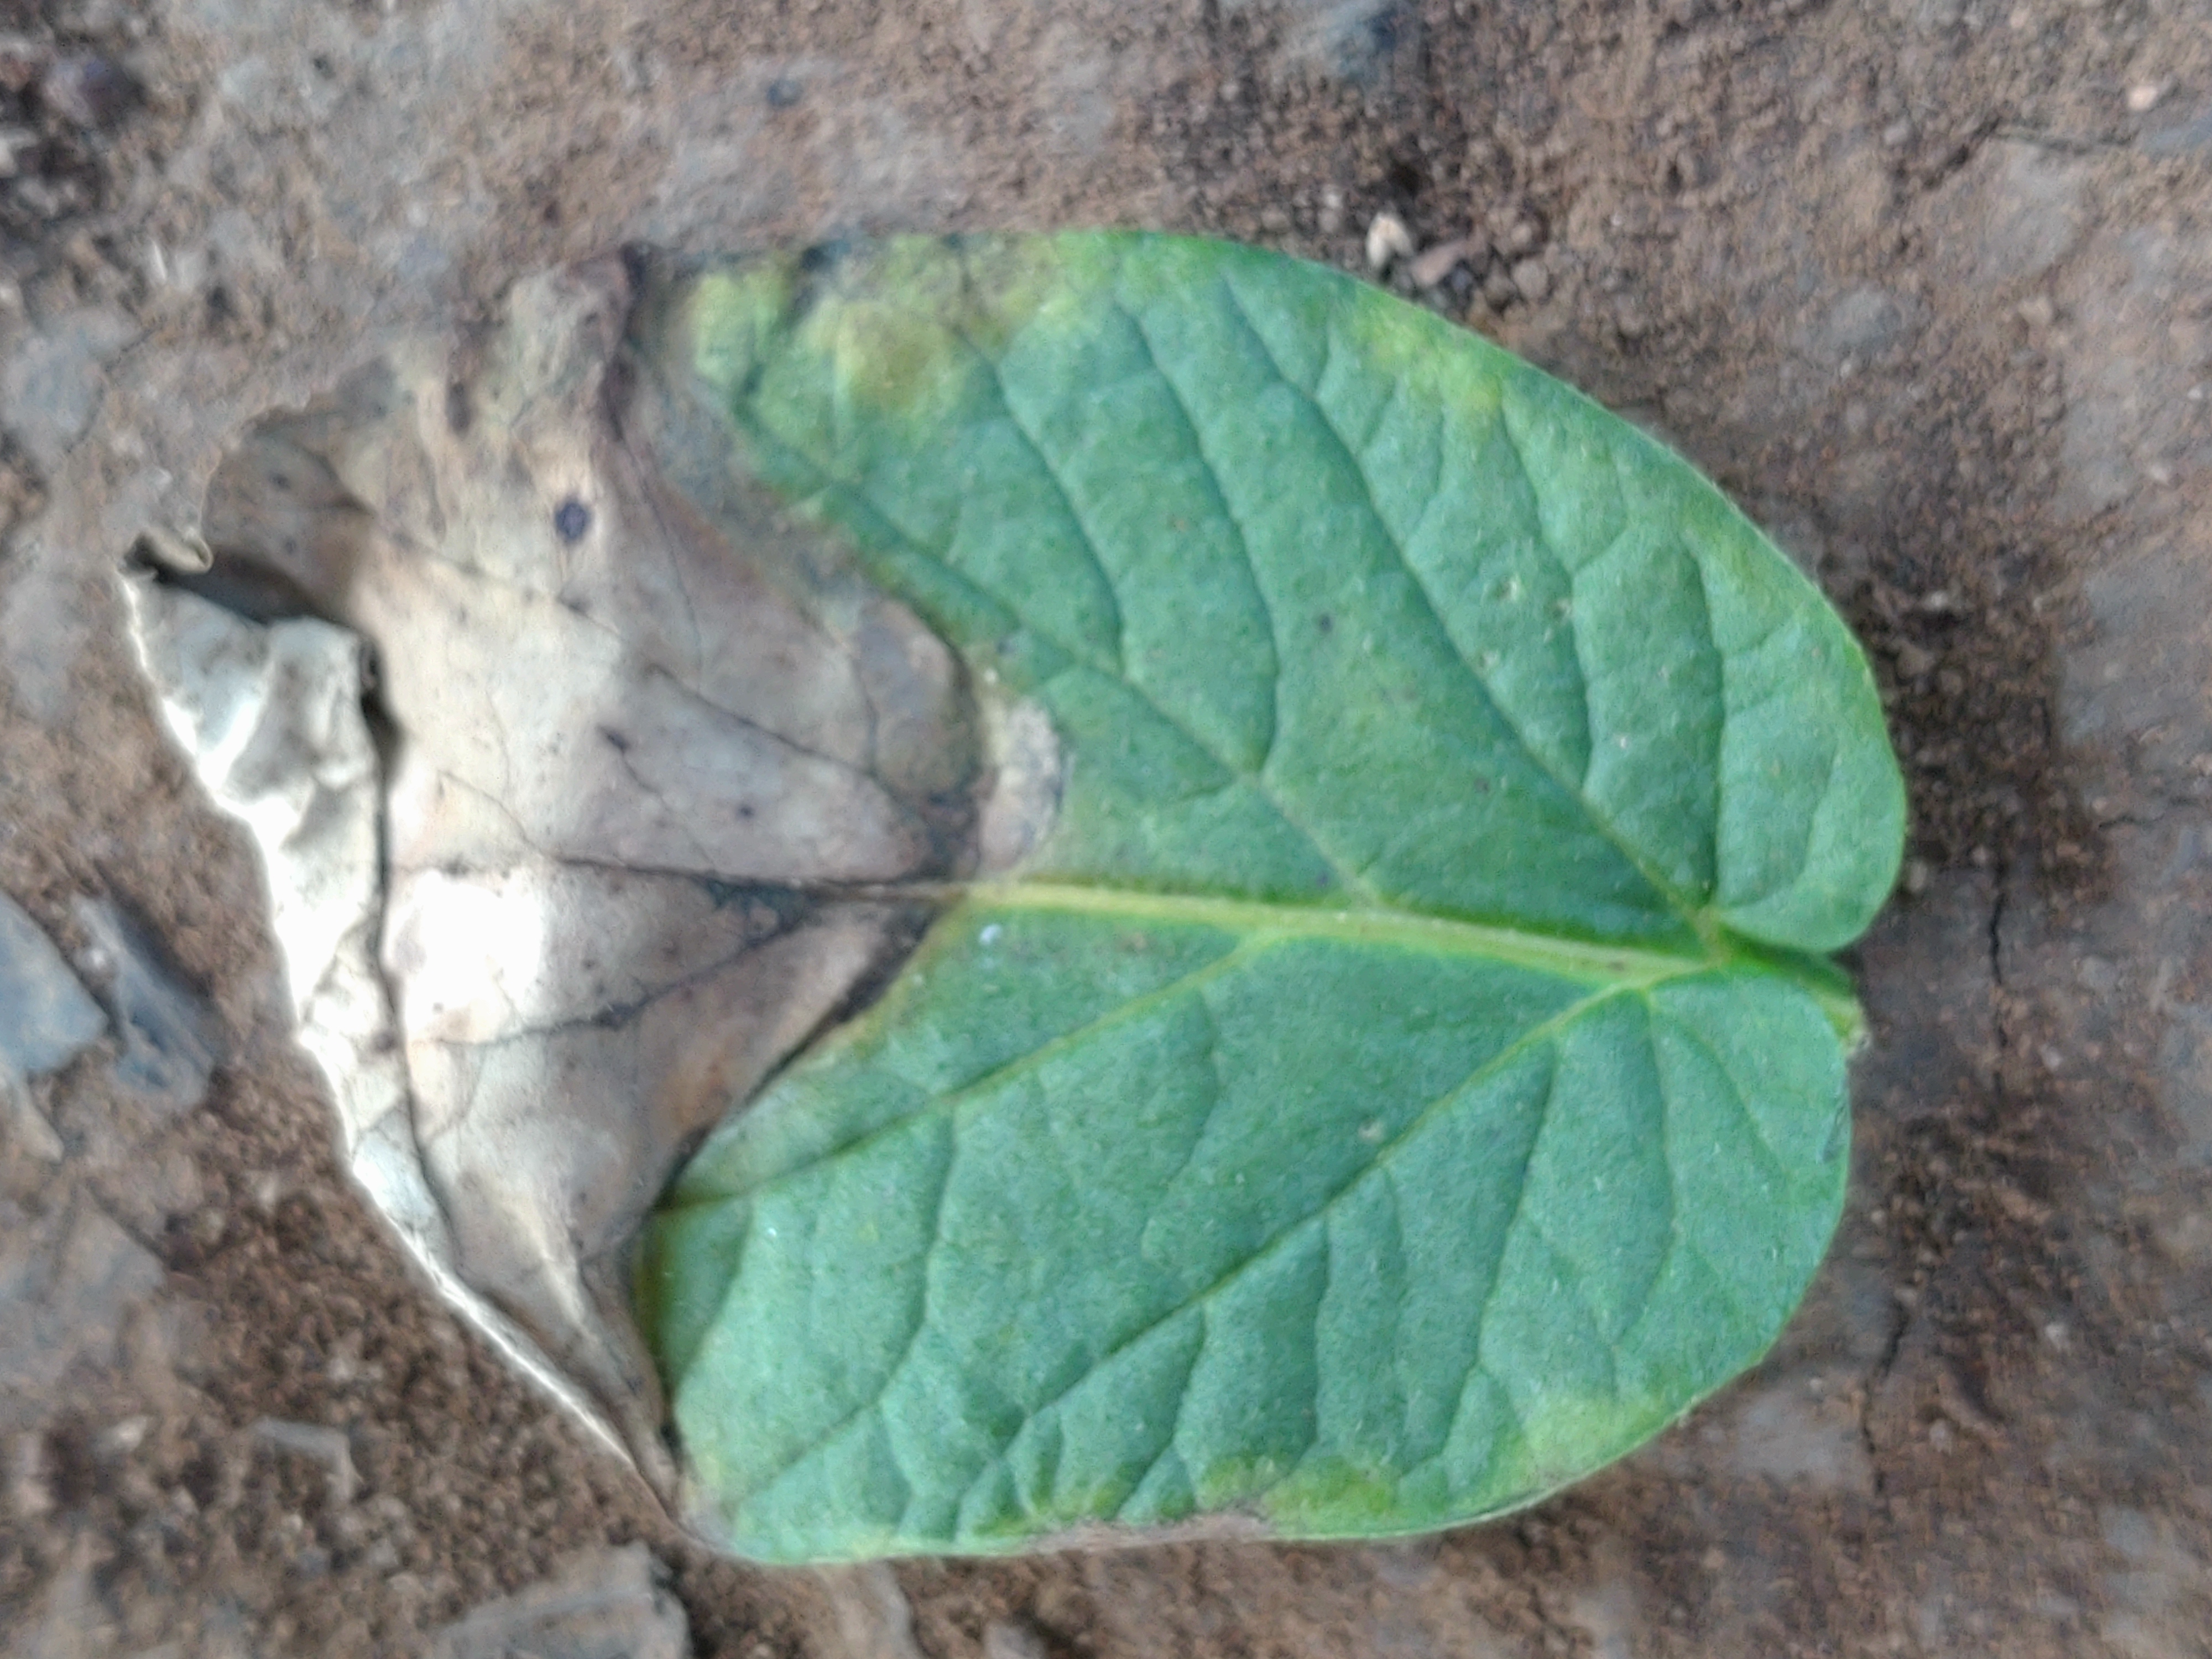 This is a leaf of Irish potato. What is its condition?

early blight
